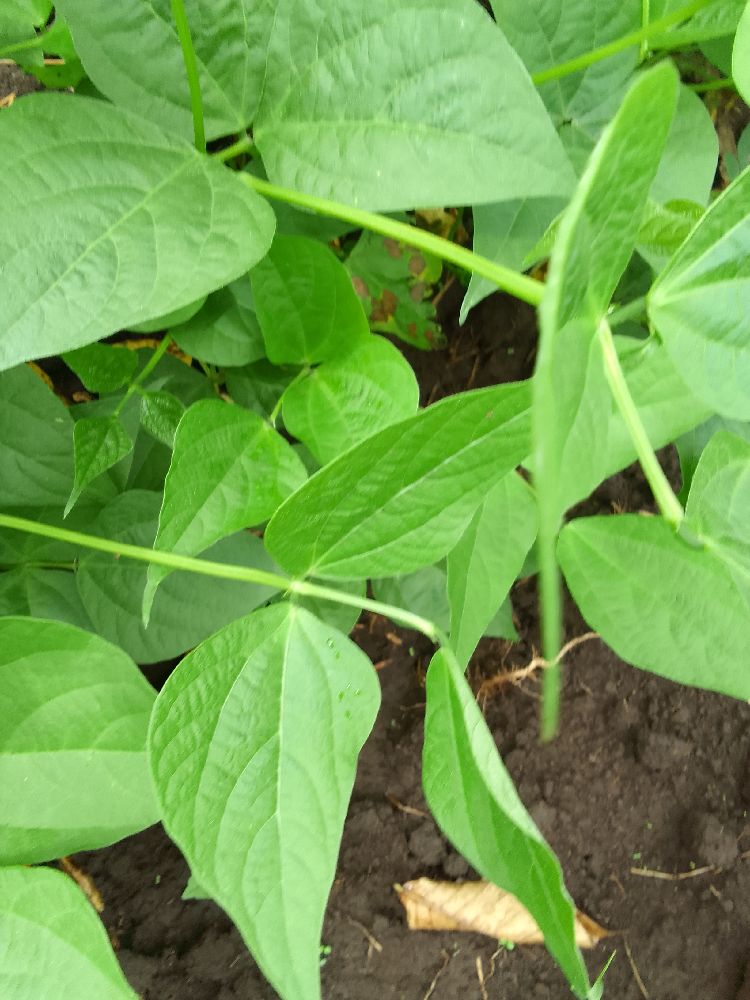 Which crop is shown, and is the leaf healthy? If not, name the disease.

common bean, healthy
